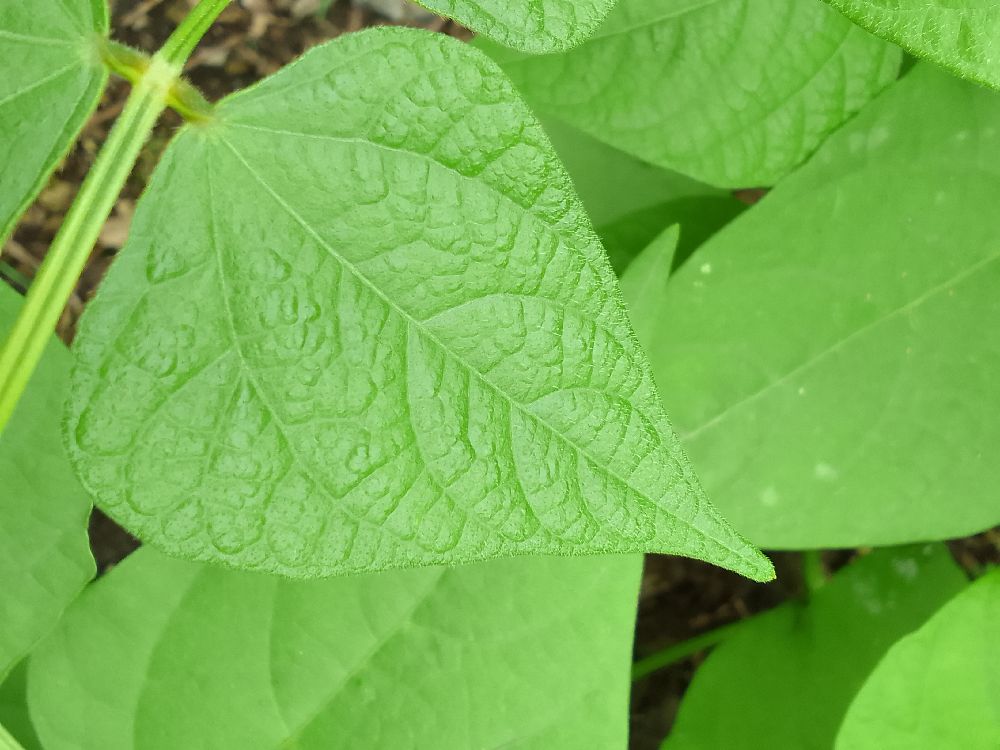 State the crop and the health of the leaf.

common bean, healthy
